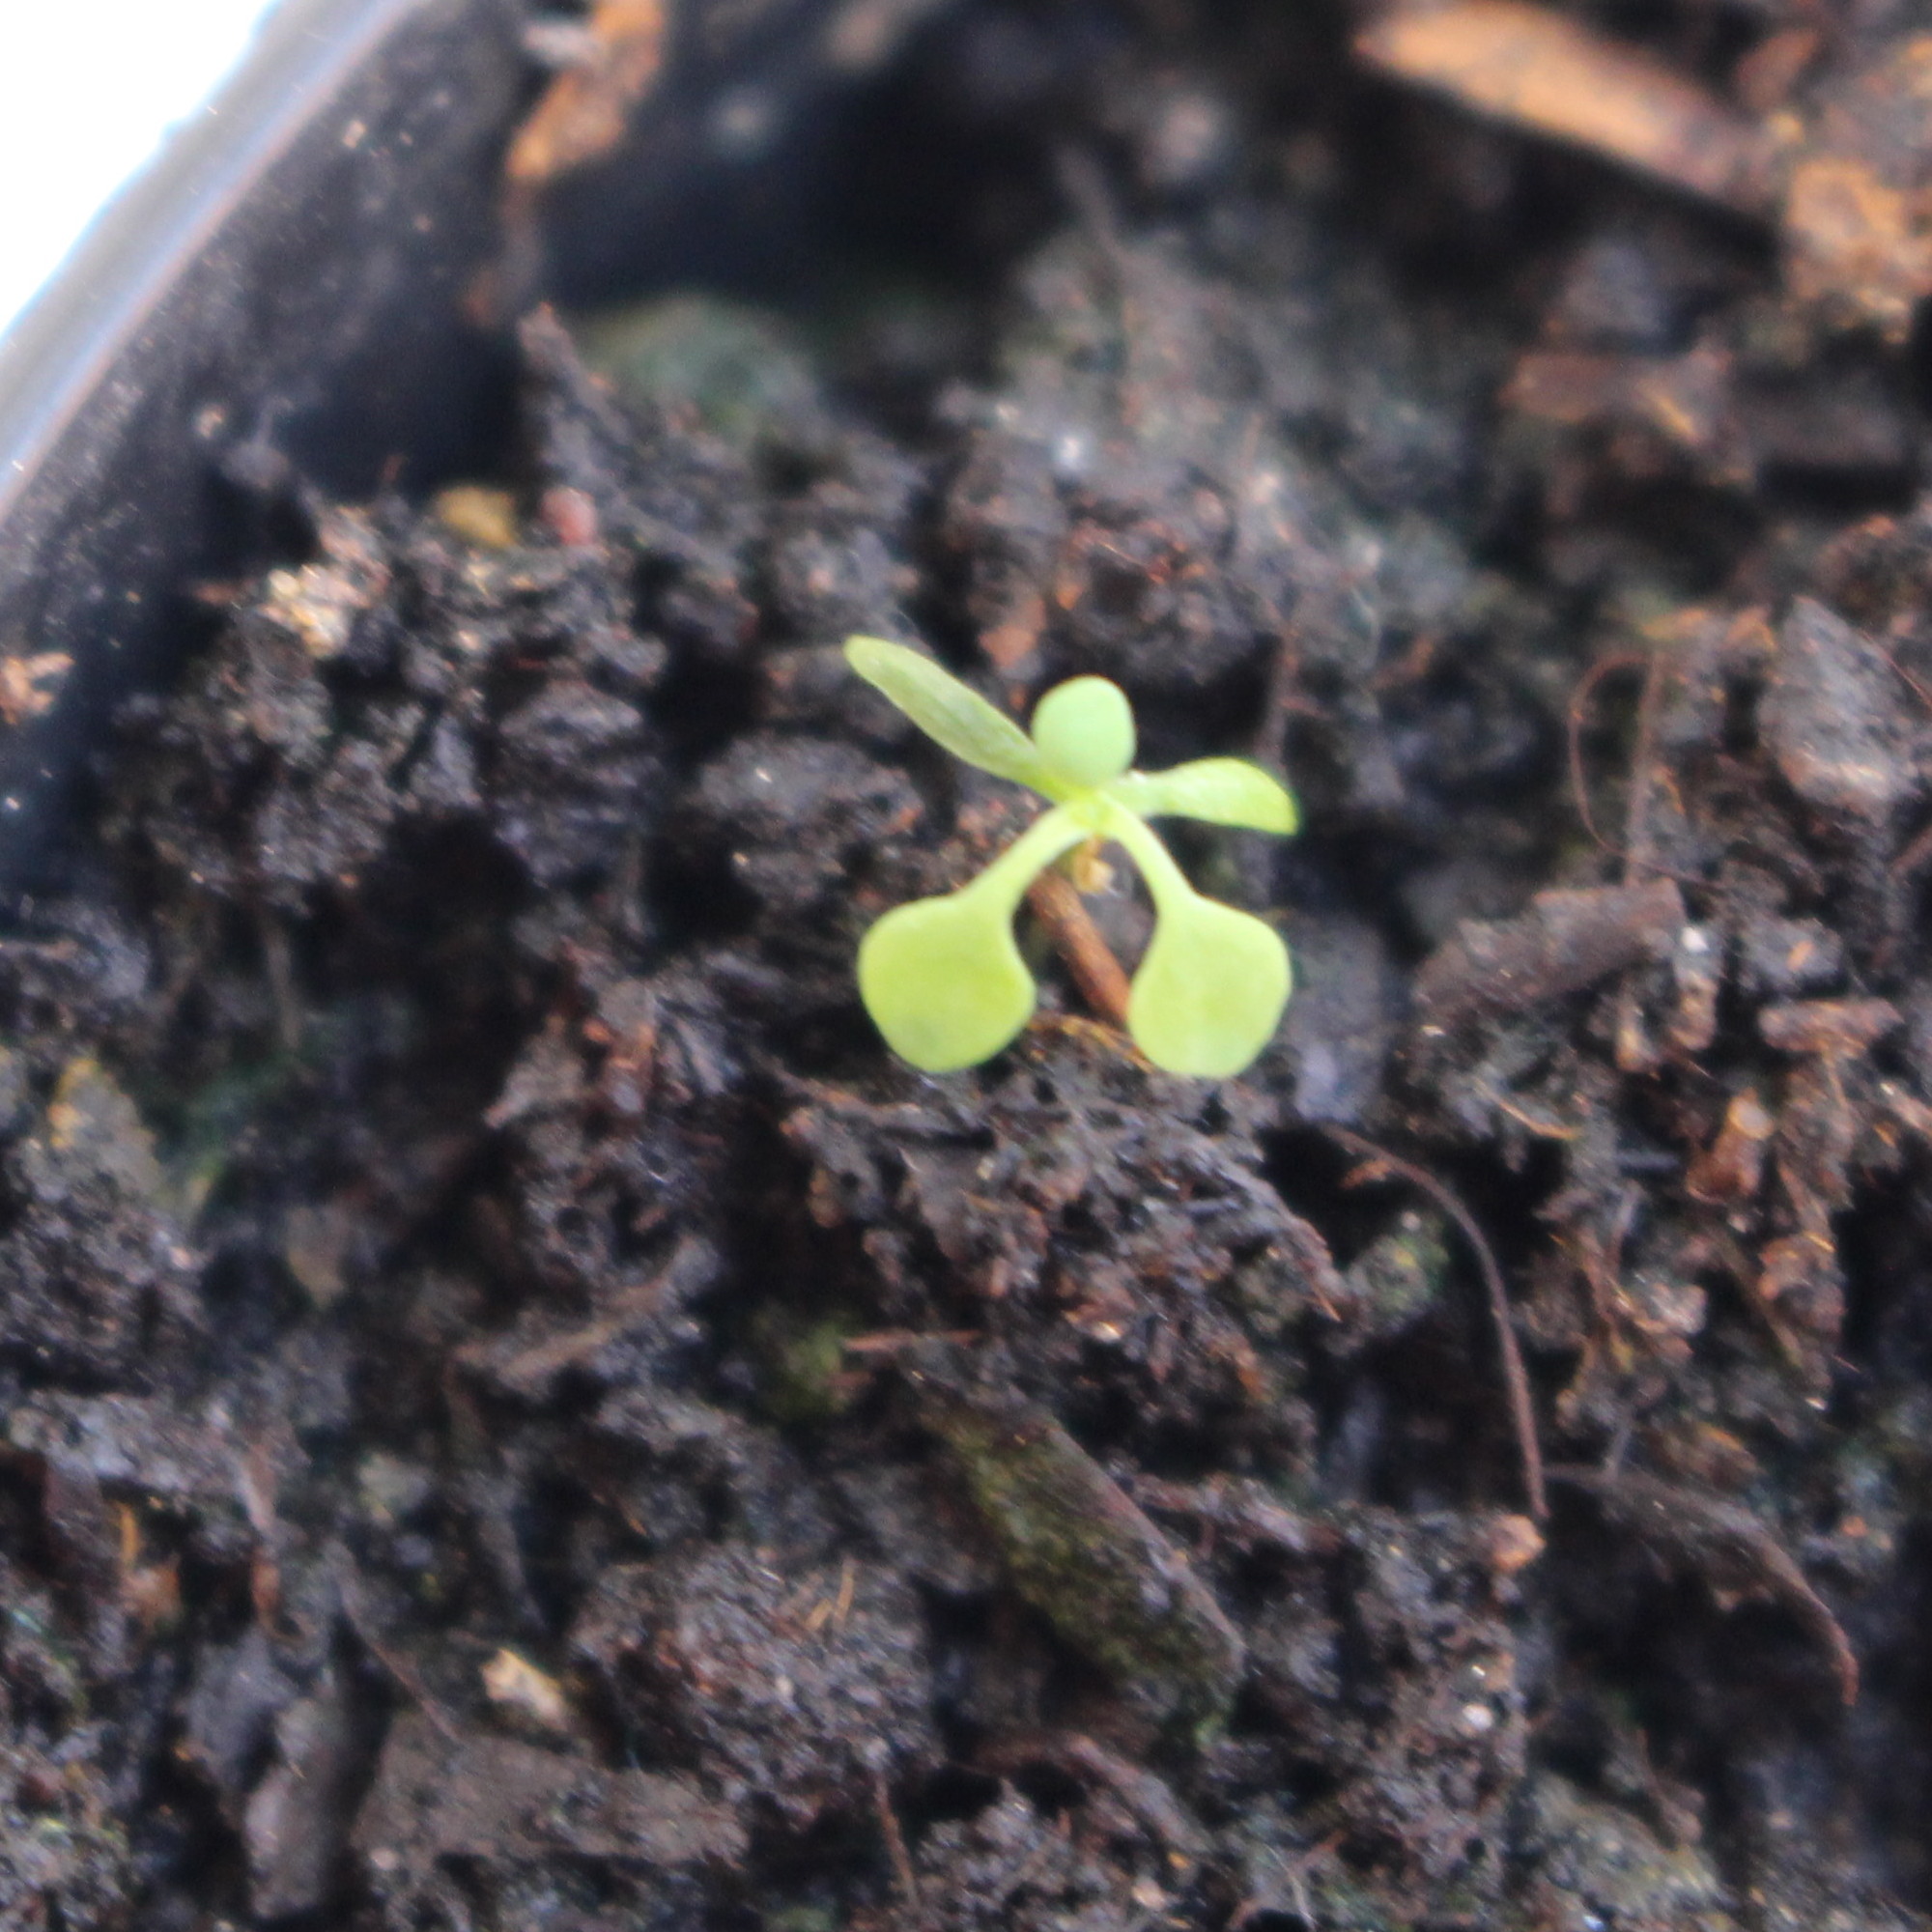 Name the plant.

Papaver rhoeas
